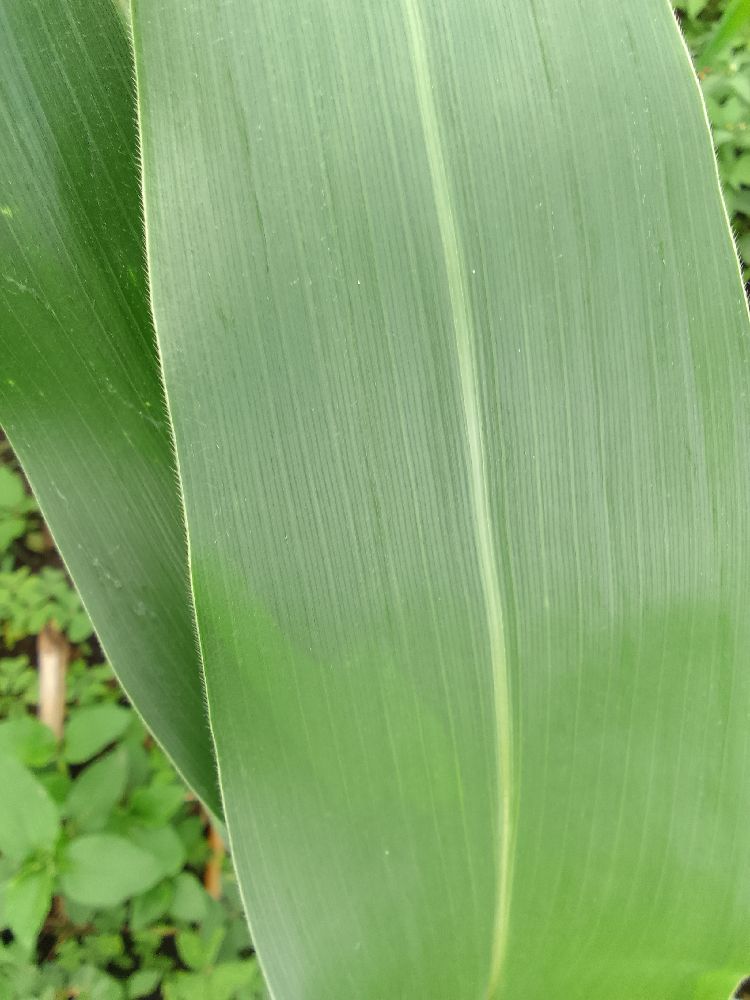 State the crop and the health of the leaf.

maize, healthy
